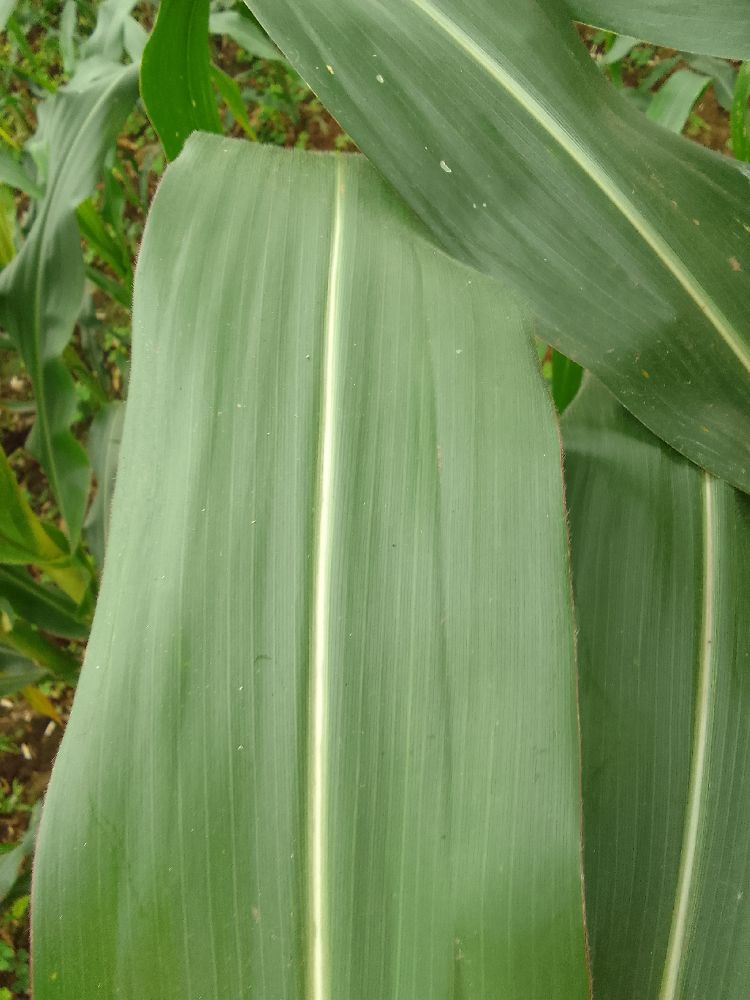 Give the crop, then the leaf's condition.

maize, healthy
